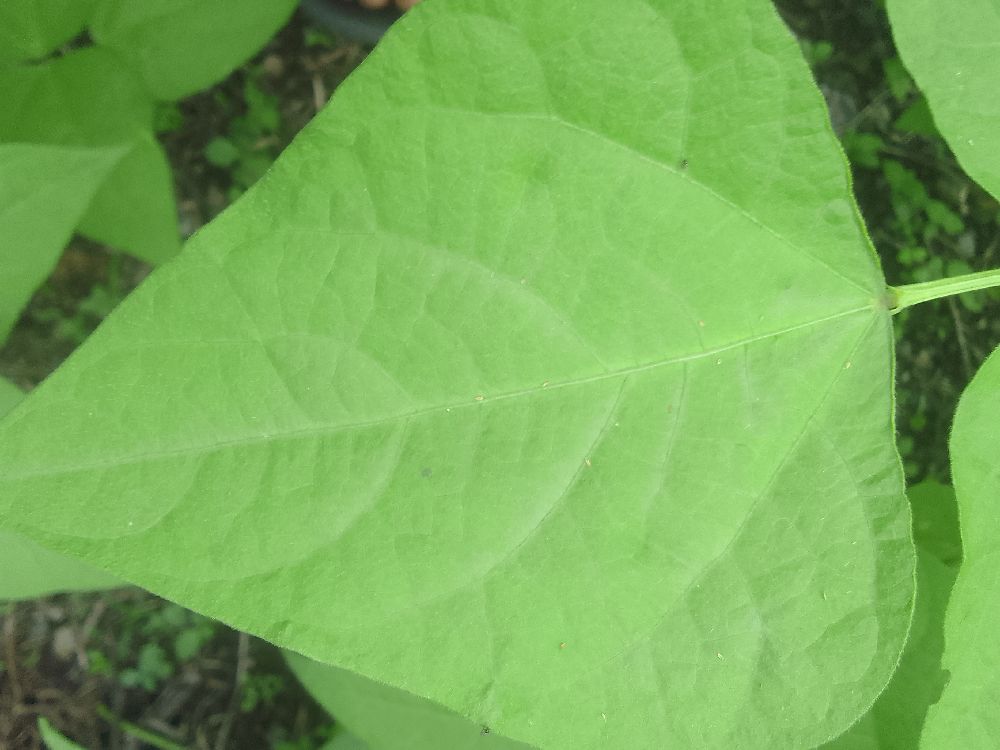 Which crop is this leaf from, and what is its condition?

common bean, healthy
